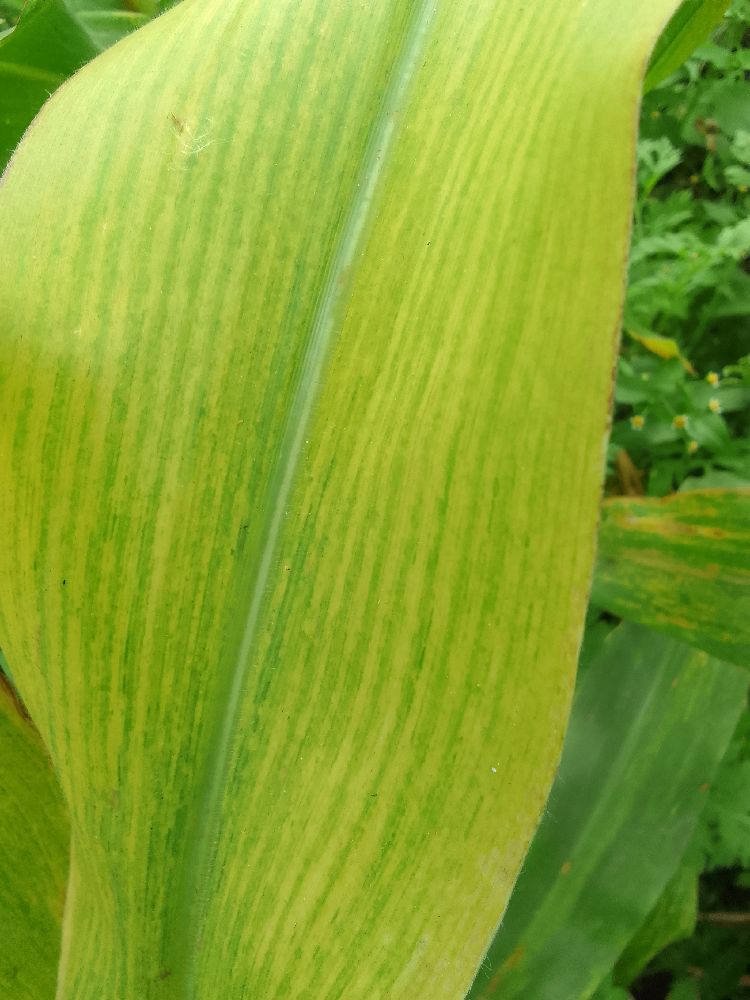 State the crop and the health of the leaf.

maize, maize lethal necrosis
